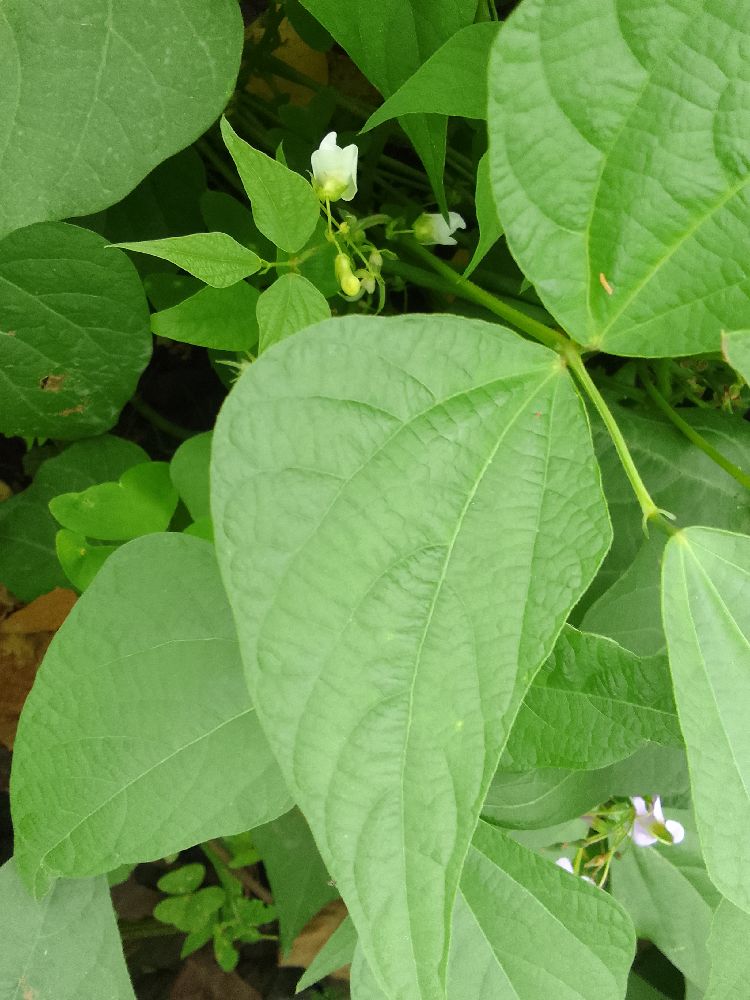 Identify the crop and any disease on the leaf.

common bean, healthy
